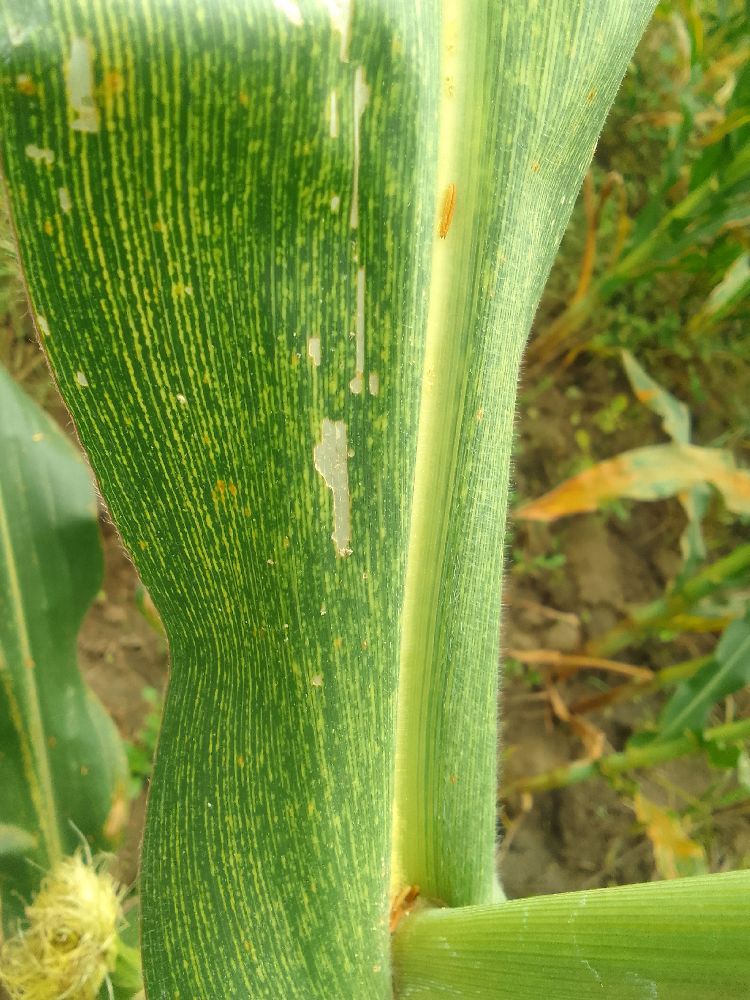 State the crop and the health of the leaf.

maize, maize streak virus
